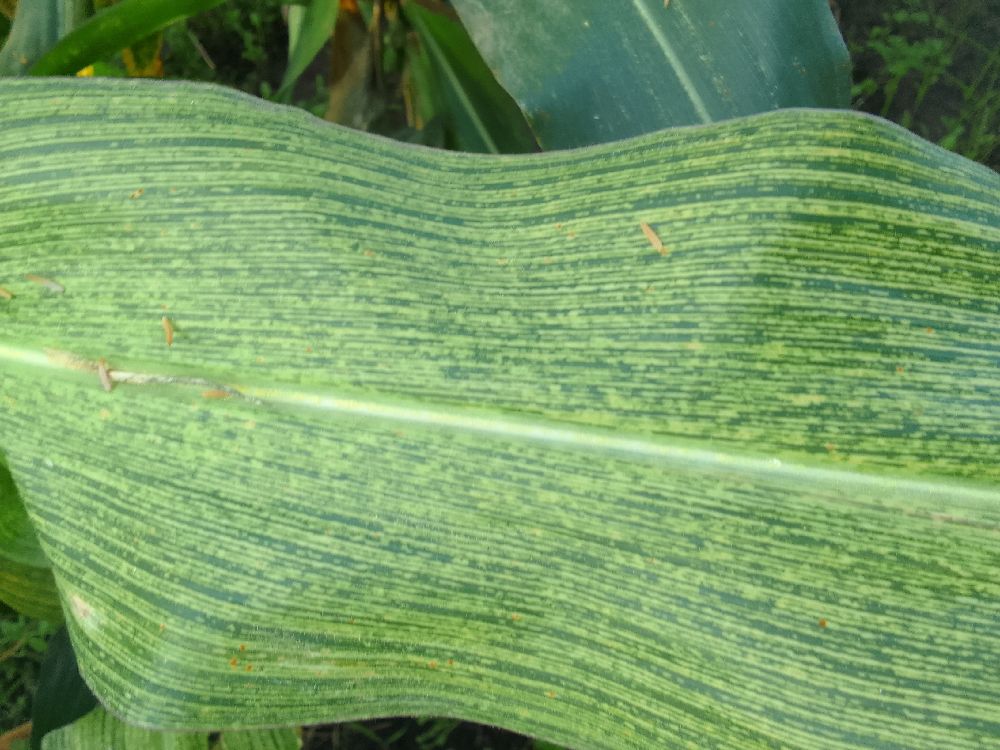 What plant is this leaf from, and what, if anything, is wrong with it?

maize, maize streak virus
